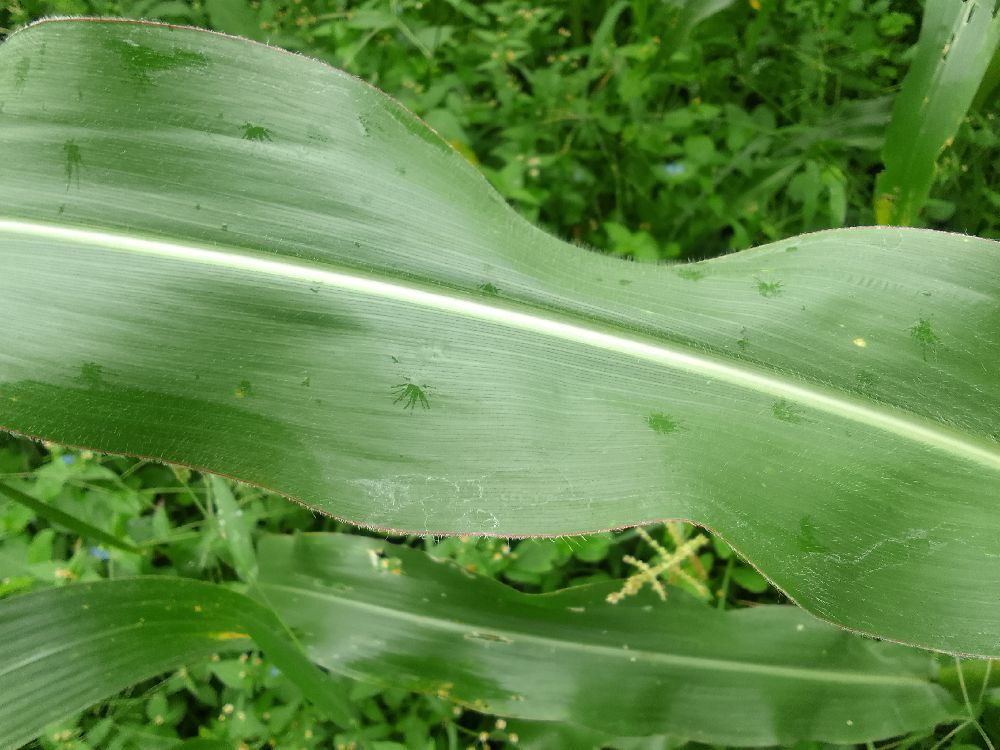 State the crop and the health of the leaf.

maize, healthy
